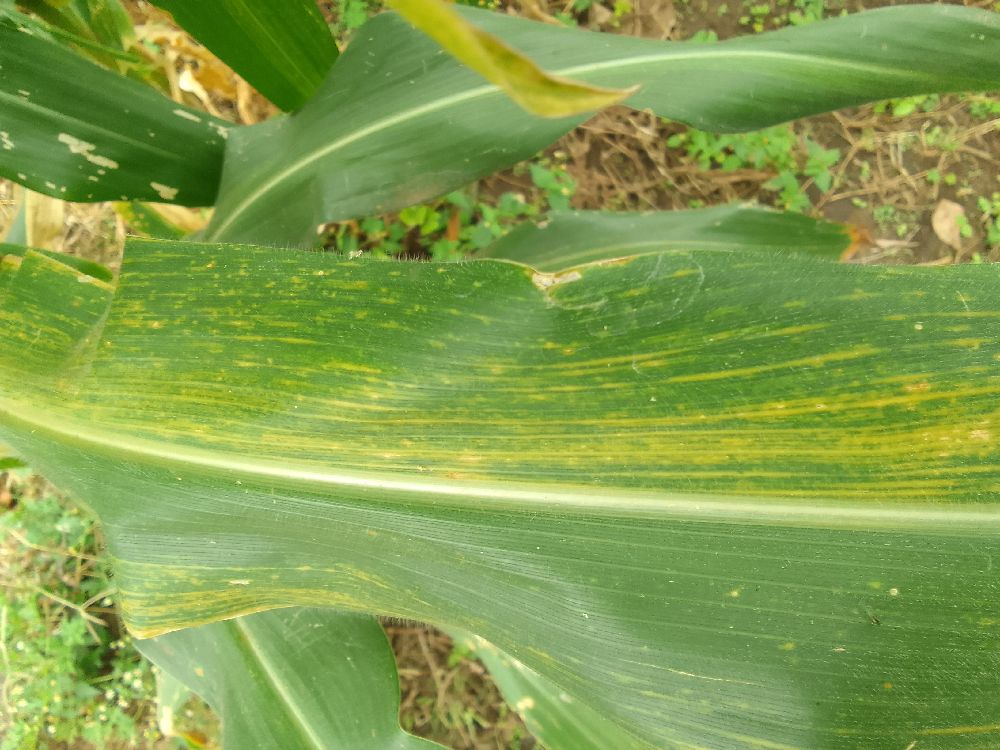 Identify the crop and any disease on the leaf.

maize, maize lethal necrosis
